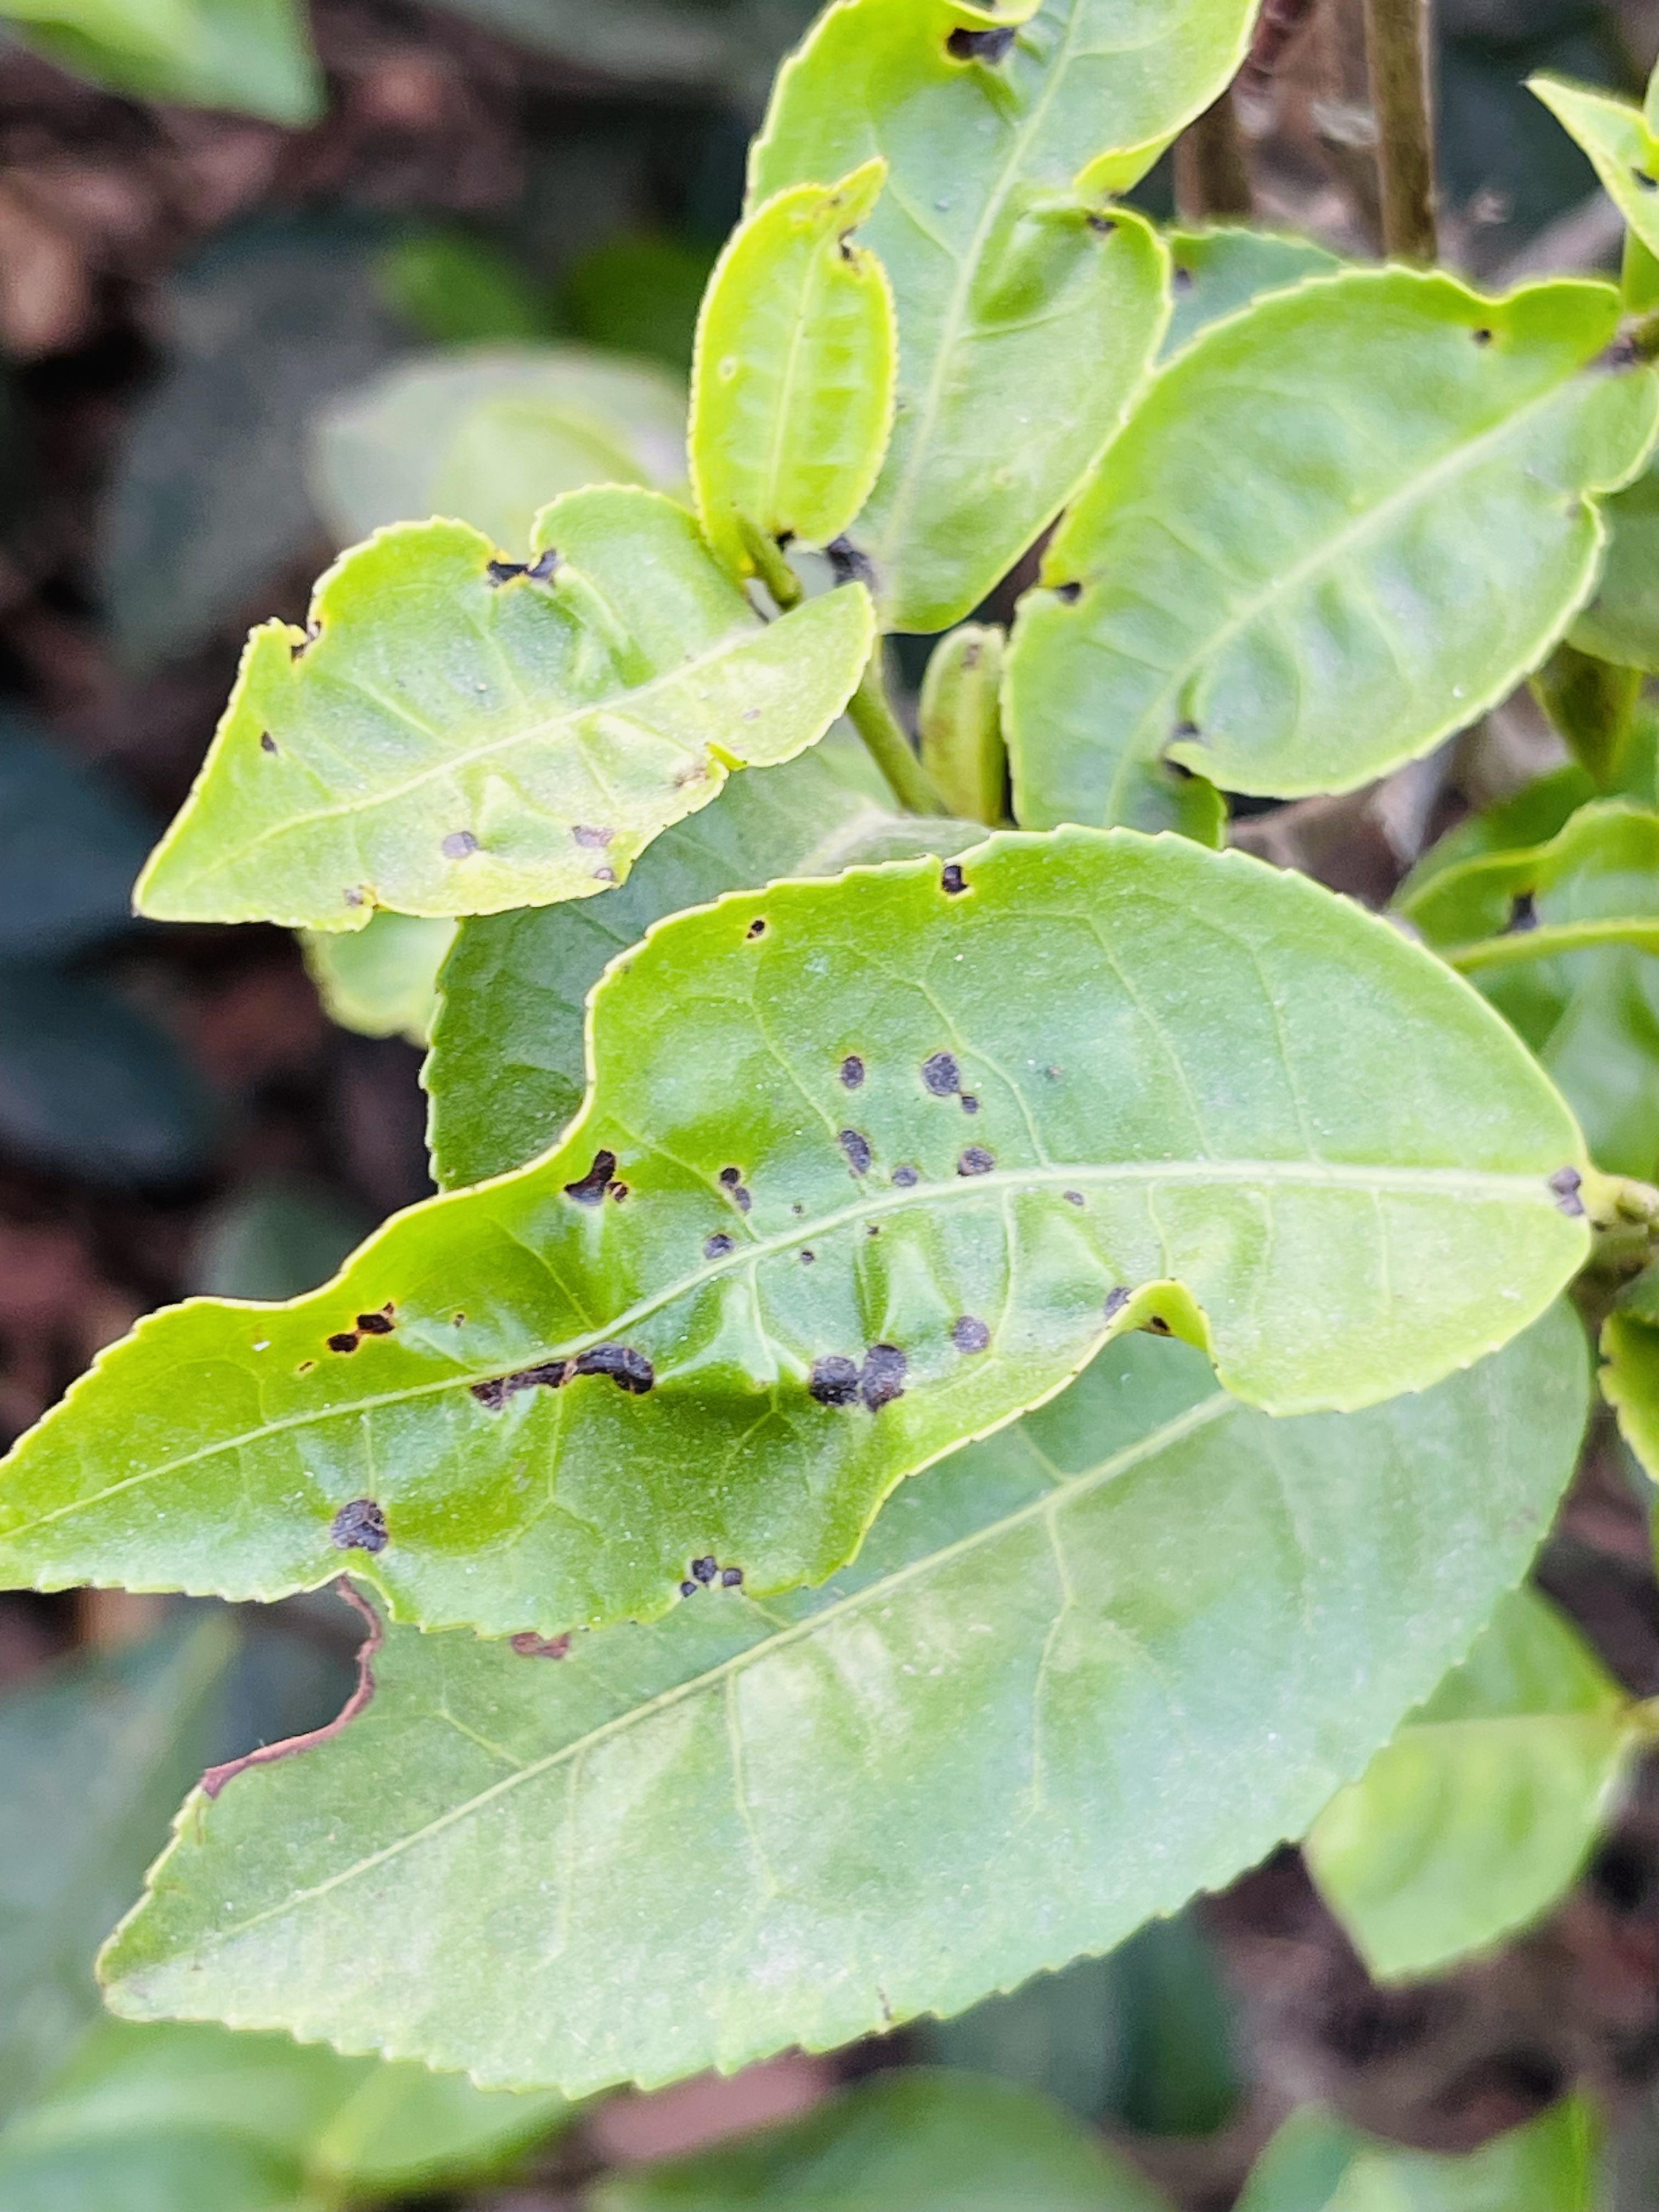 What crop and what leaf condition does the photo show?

tea, helopeltis
